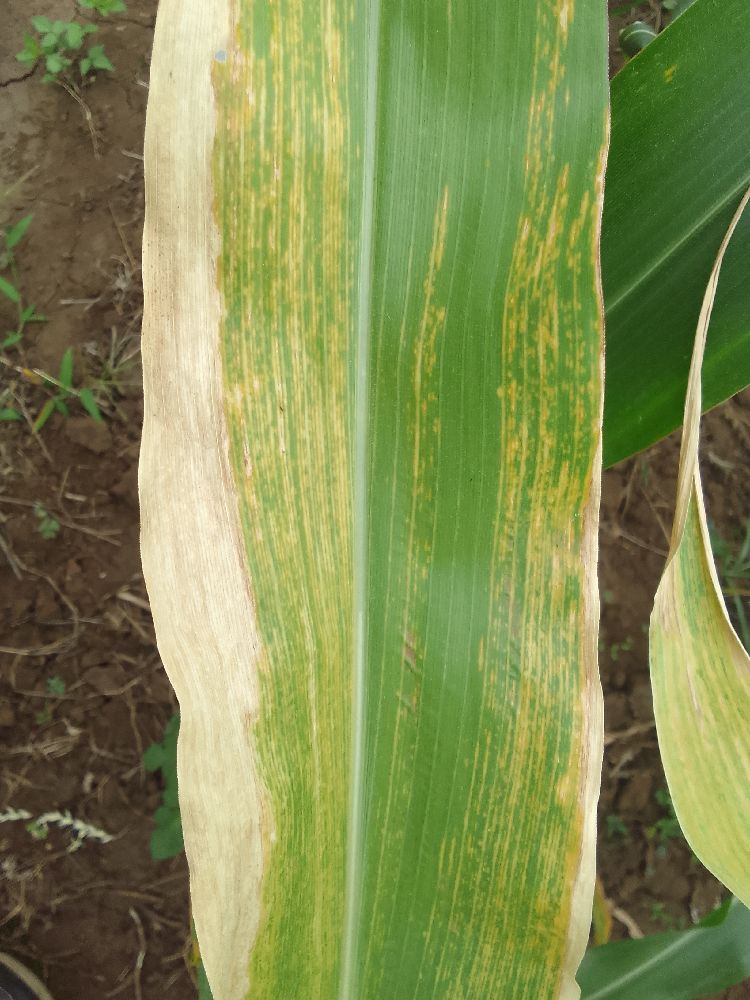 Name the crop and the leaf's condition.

maize, maize lethal necrosis
